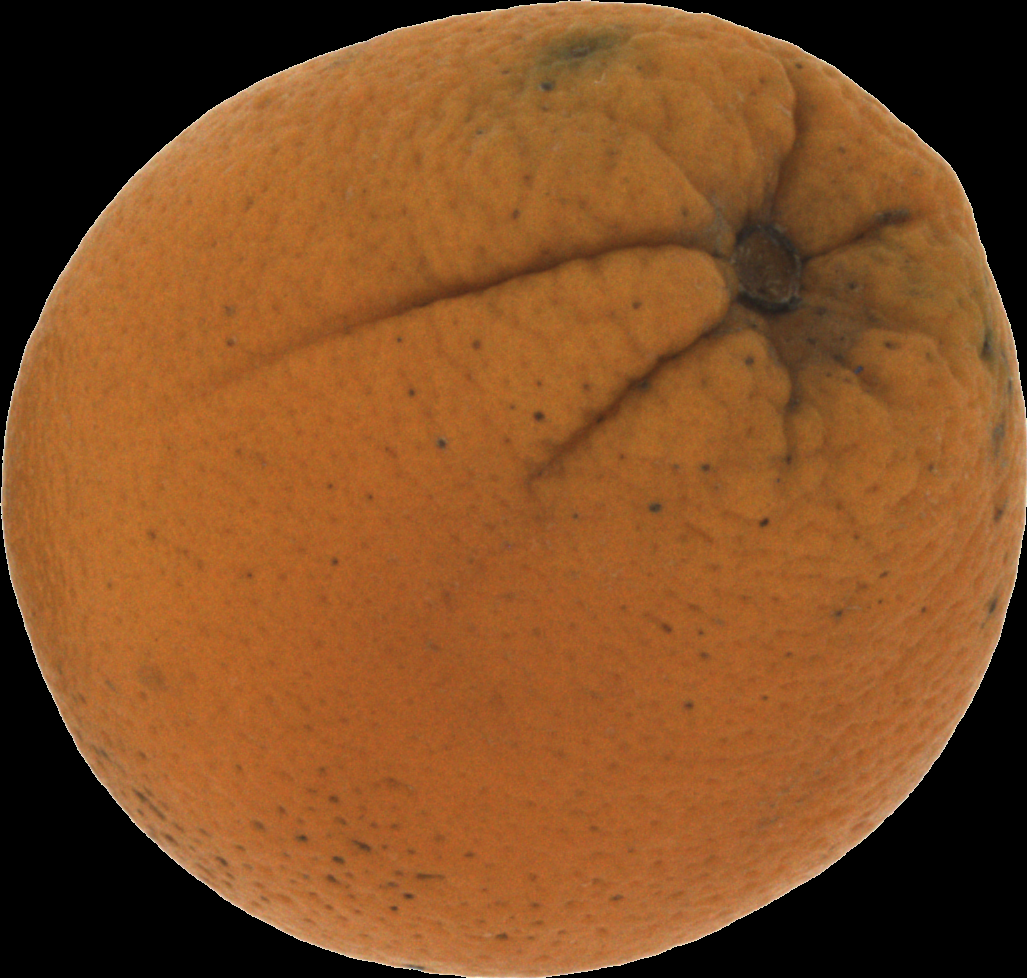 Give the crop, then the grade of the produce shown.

orange, bad
